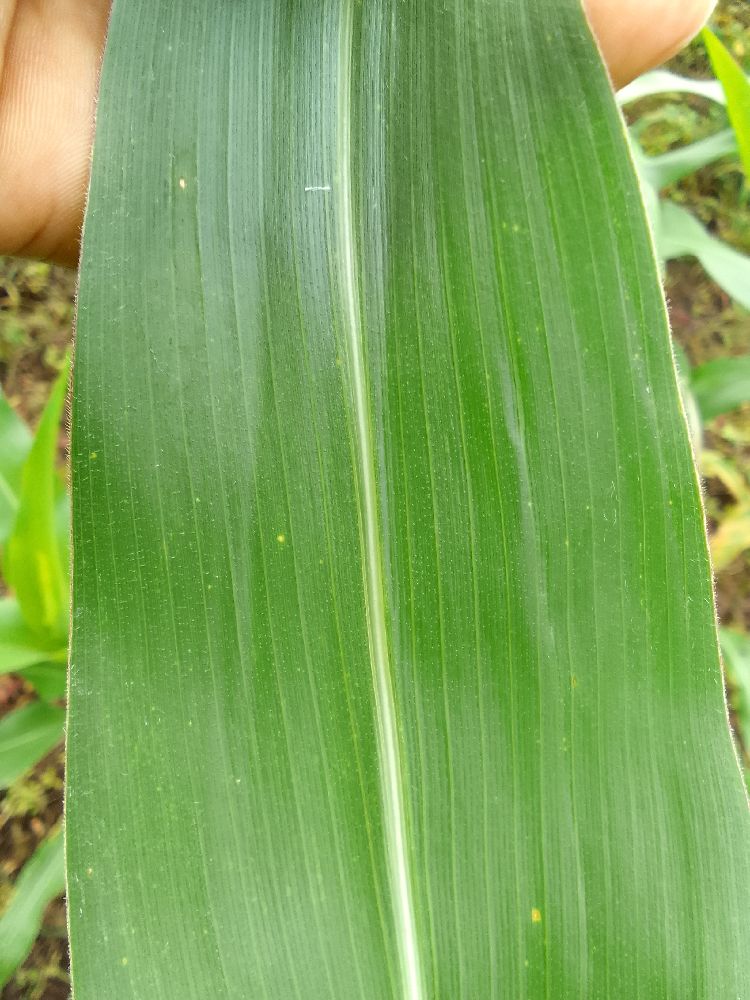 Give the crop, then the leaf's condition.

maize, healthy
